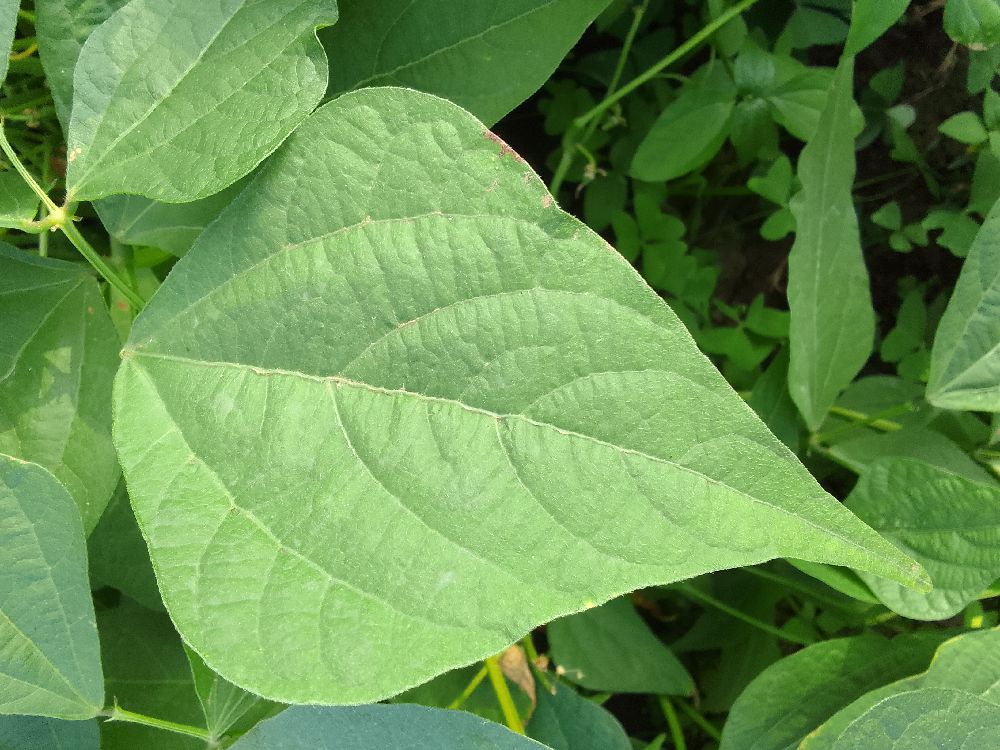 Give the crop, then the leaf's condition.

common bean, healthy
